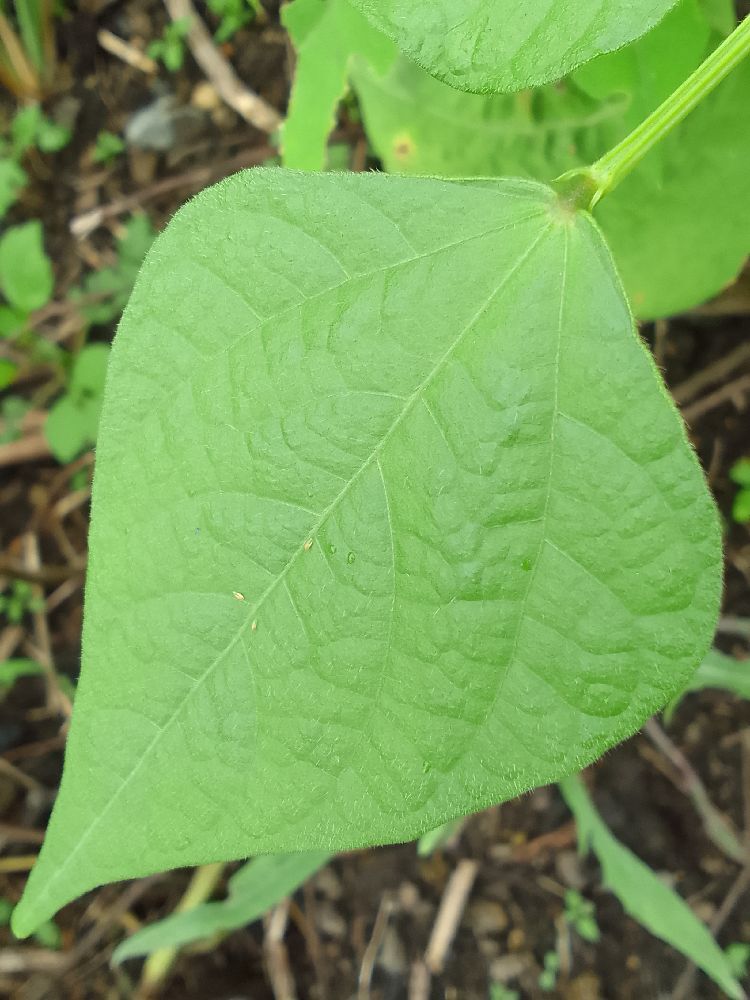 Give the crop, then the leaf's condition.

common bean, healthy
